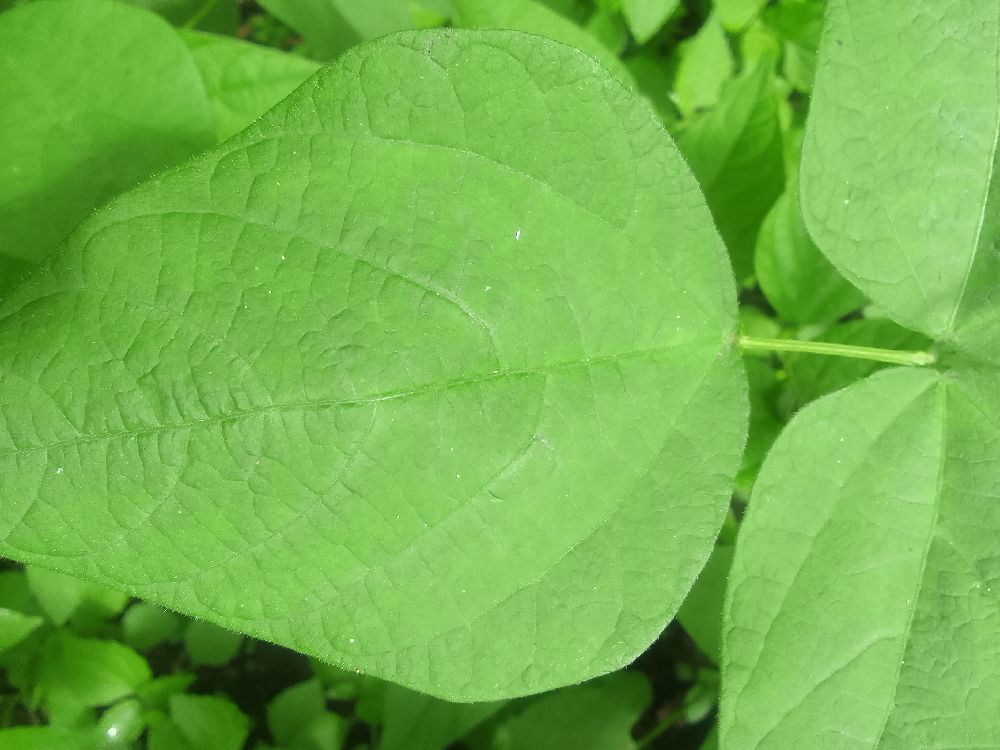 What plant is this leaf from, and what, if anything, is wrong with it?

common bean, healthy
